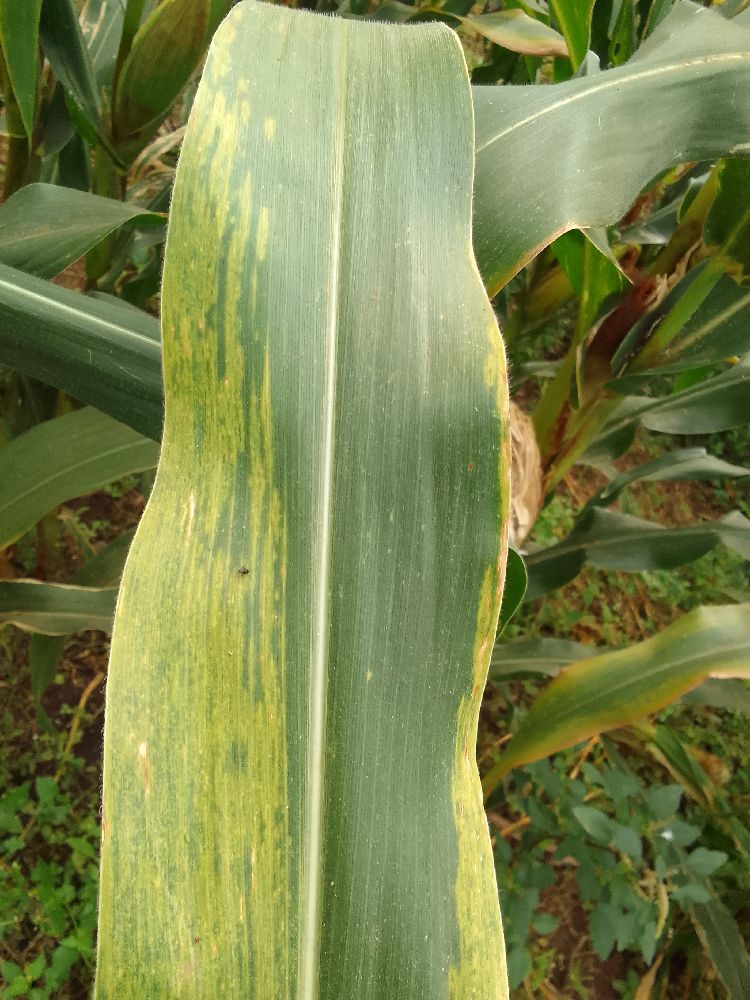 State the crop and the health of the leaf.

maize, maize lethal necrosis
